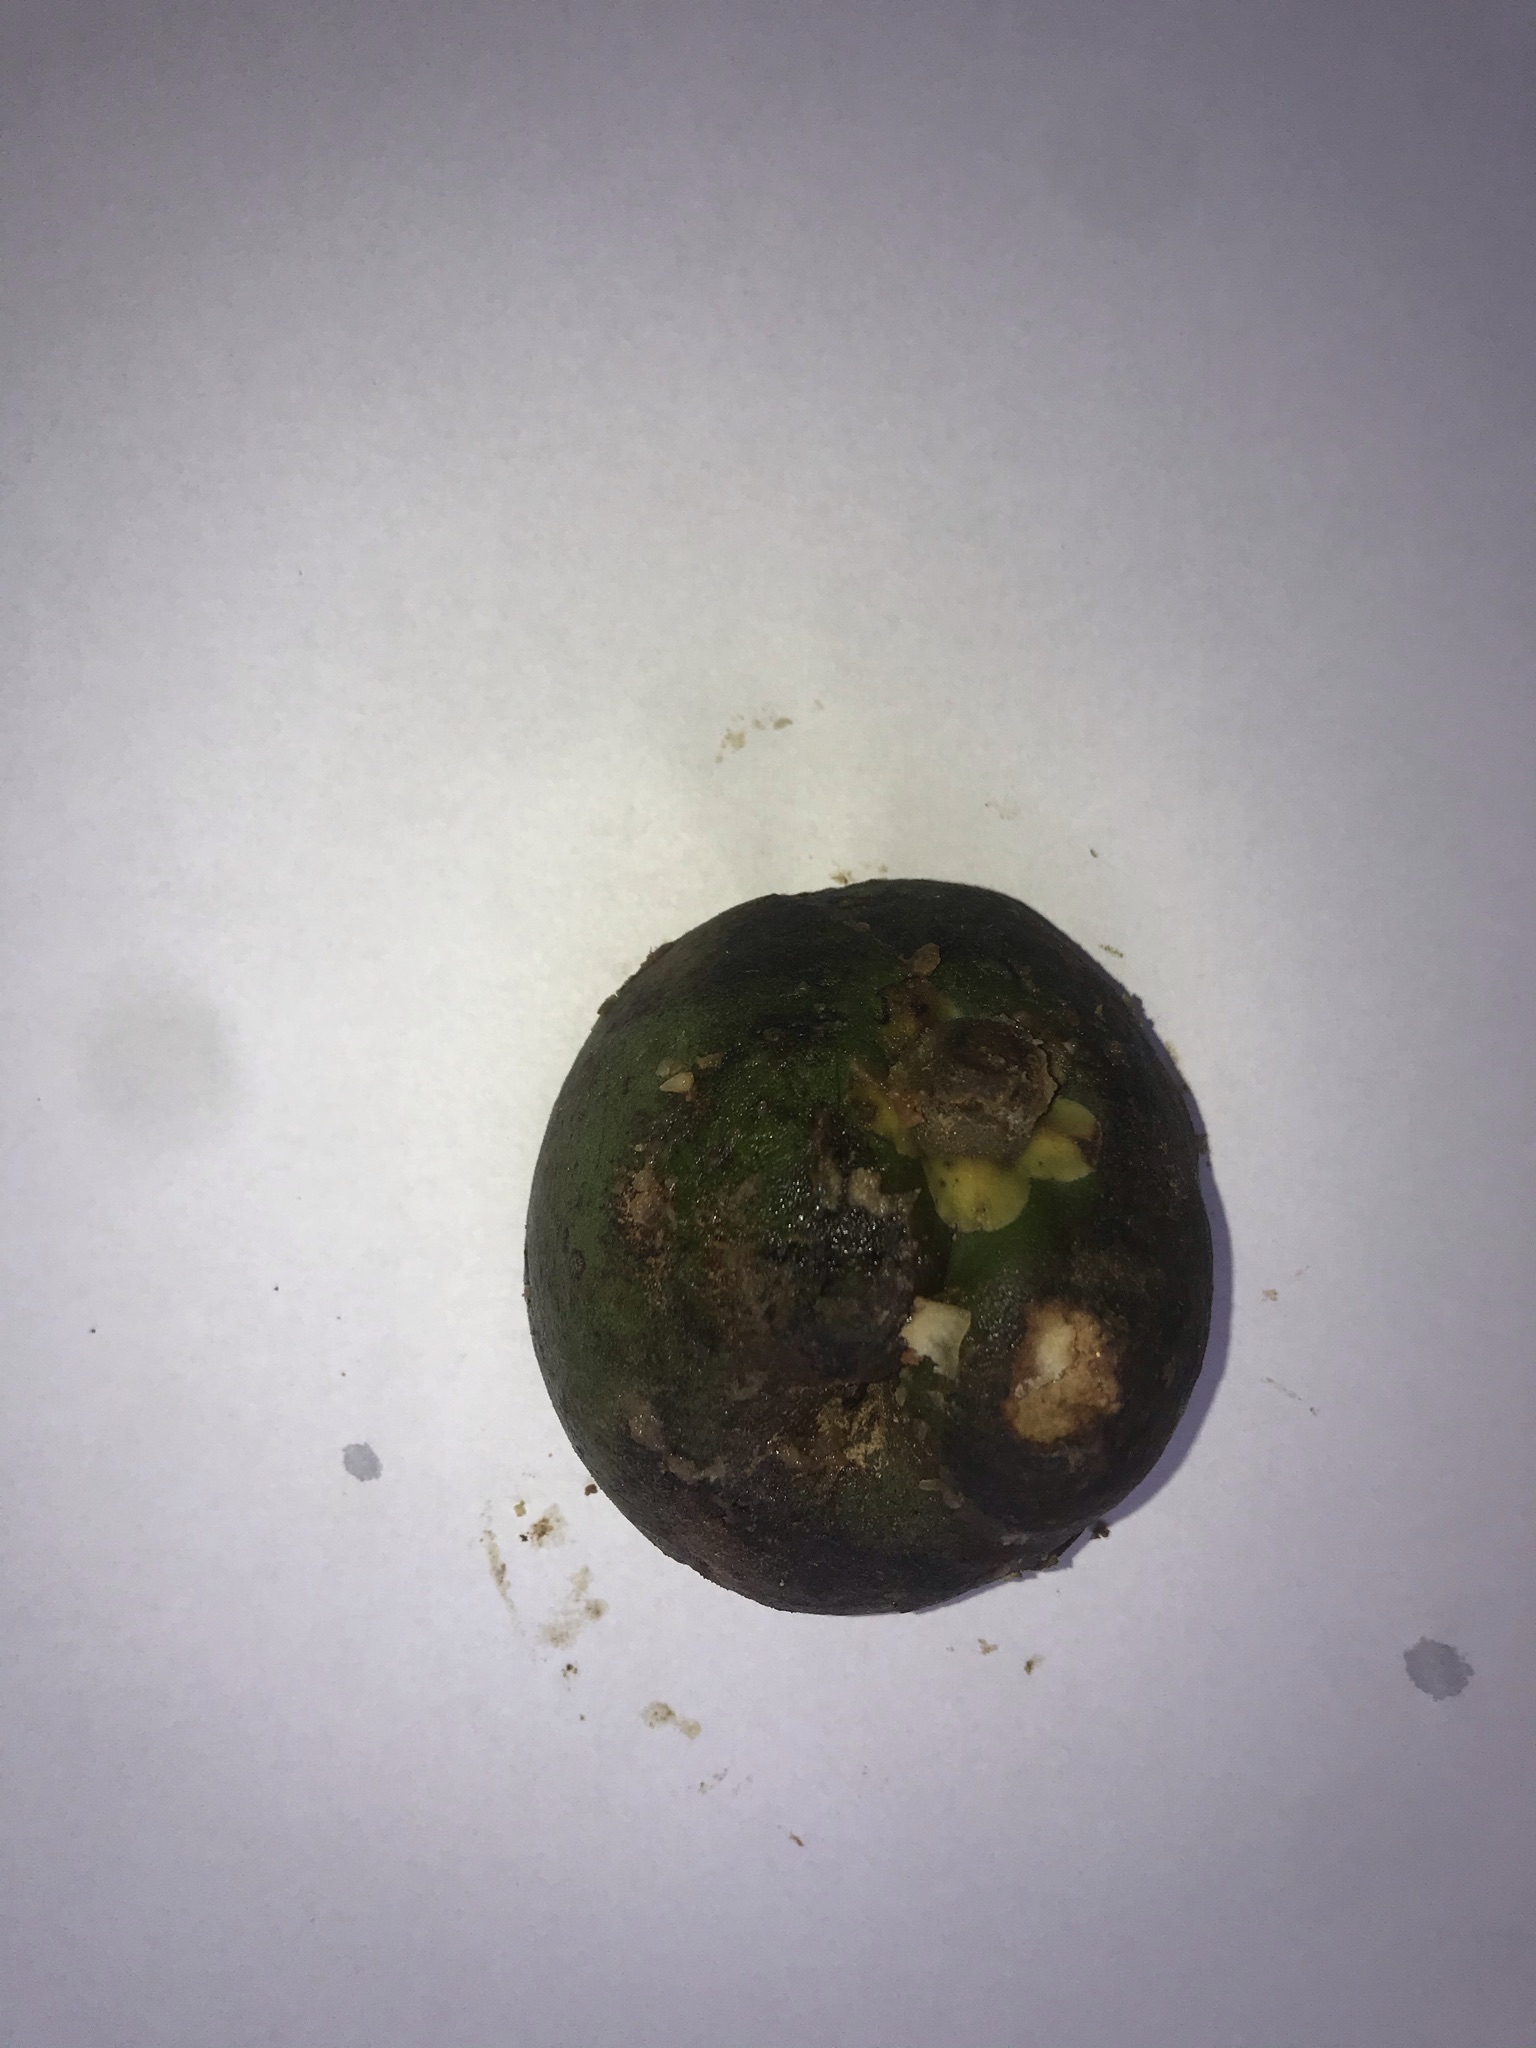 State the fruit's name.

pequi
